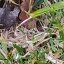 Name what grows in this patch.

grass
